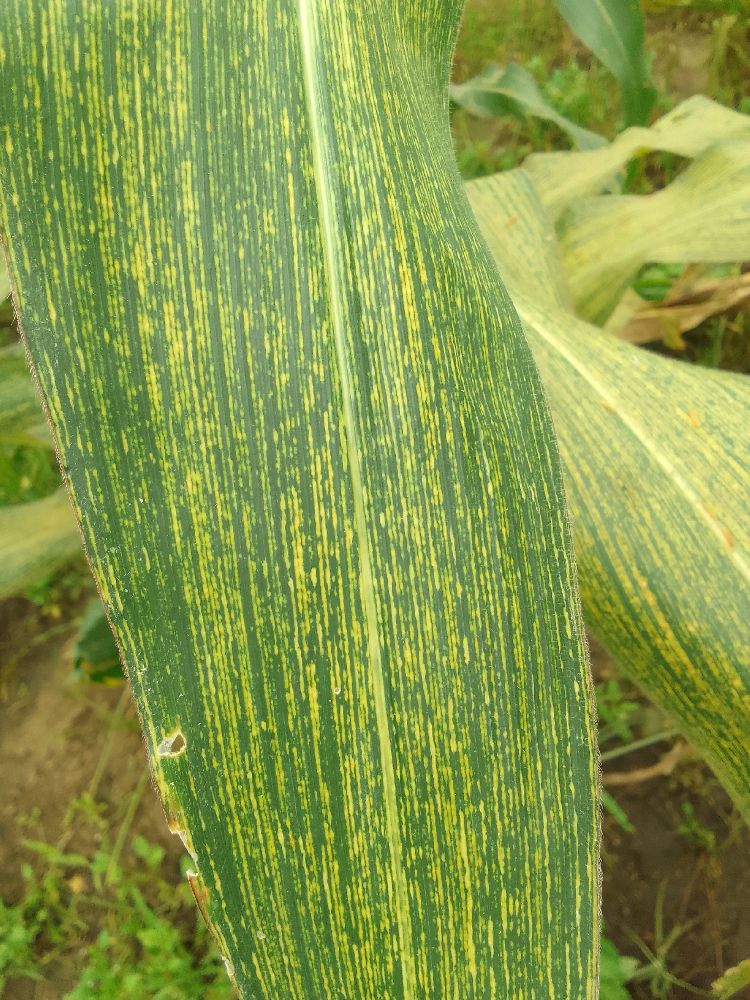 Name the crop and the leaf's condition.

maize, maize streak virus
